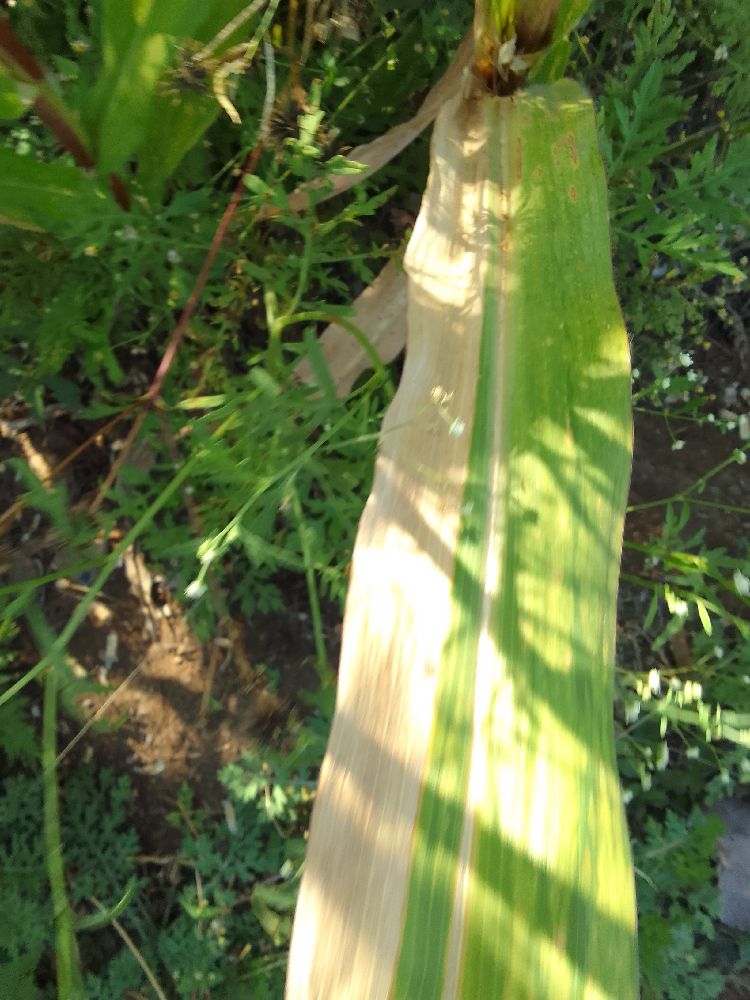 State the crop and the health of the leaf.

maize, maize lethal necrosis
